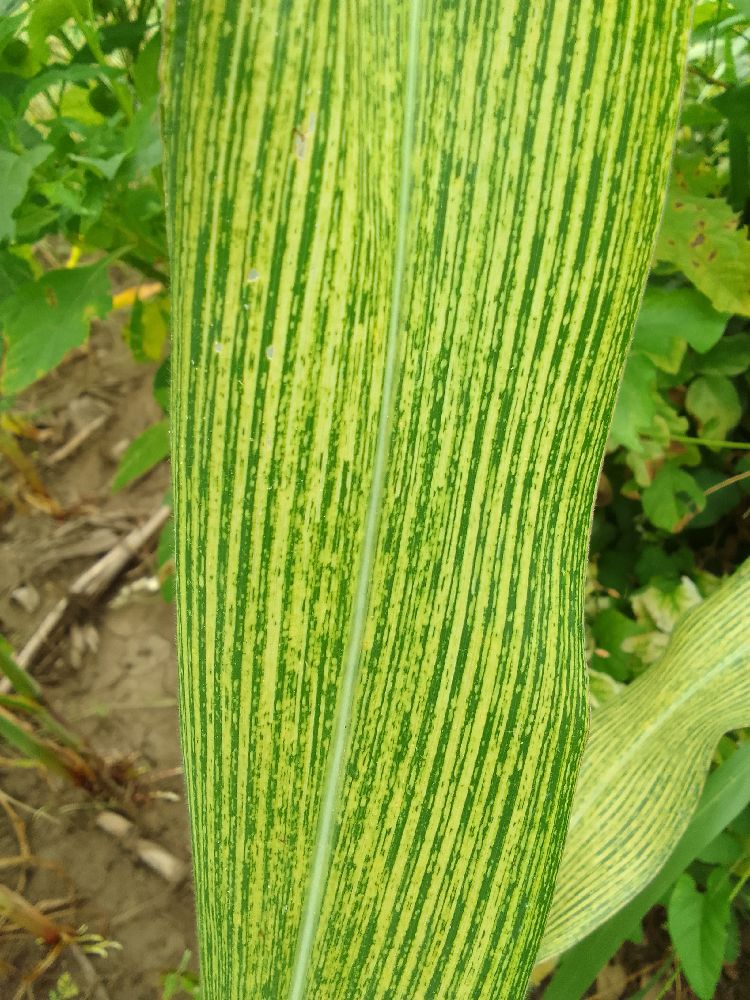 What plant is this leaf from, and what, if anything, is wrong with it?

maize, maize streak virus
